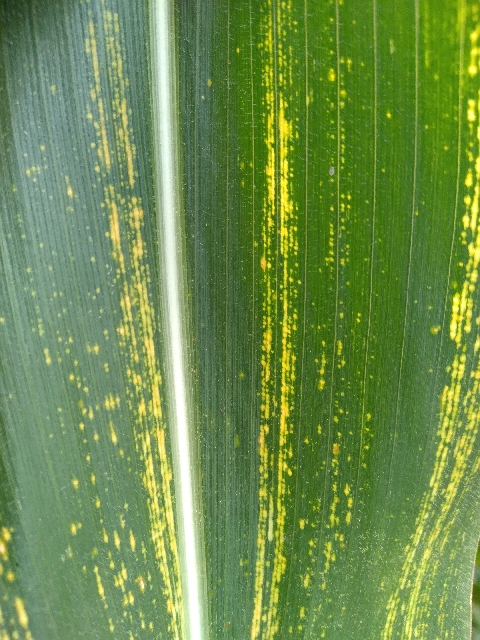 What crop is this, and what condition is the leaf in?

maize, maize streak virus
